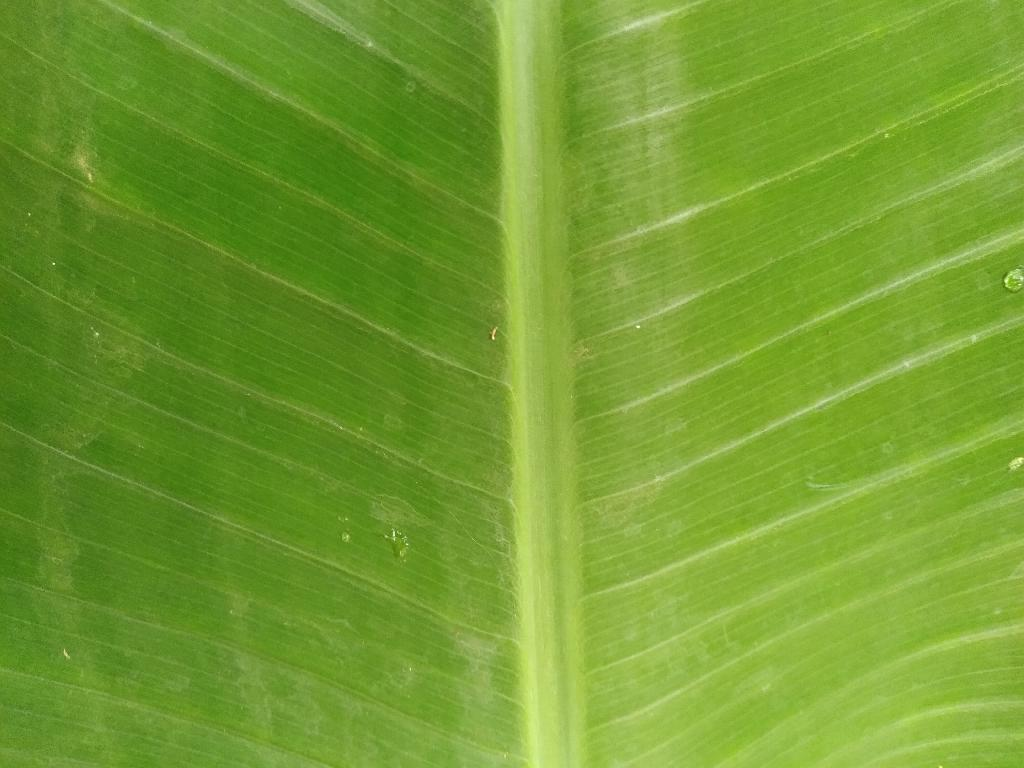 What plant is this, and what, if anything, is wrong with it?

banana, healthy
